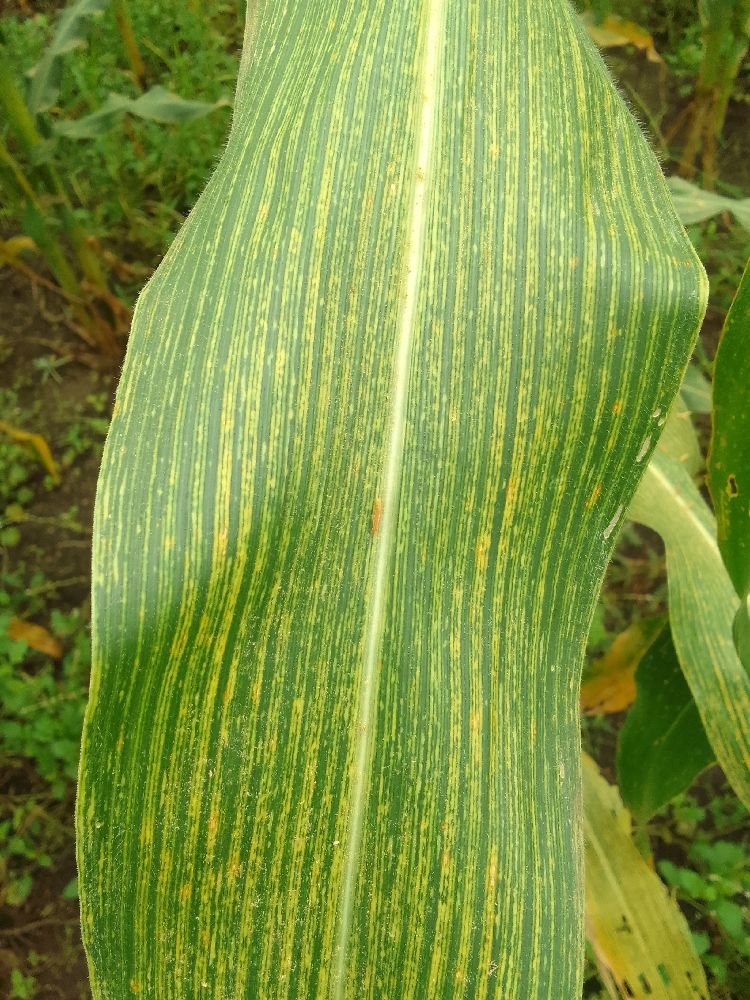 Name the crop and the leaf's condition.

maize, maize streak virus
